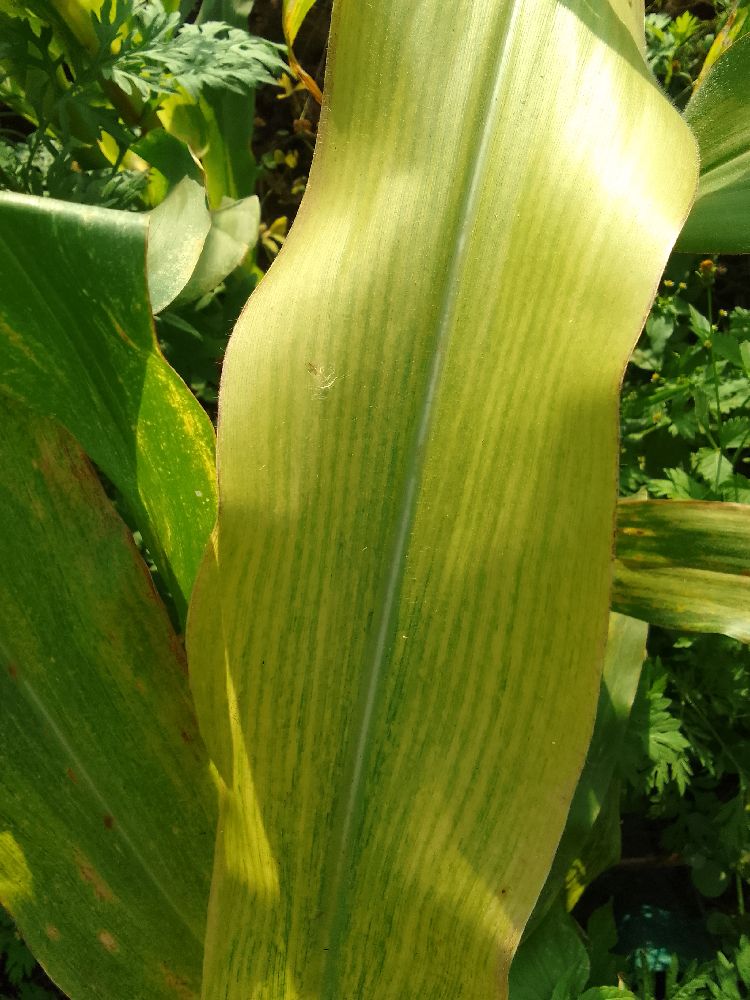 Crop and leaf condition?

maize, maize lethal necrosis
